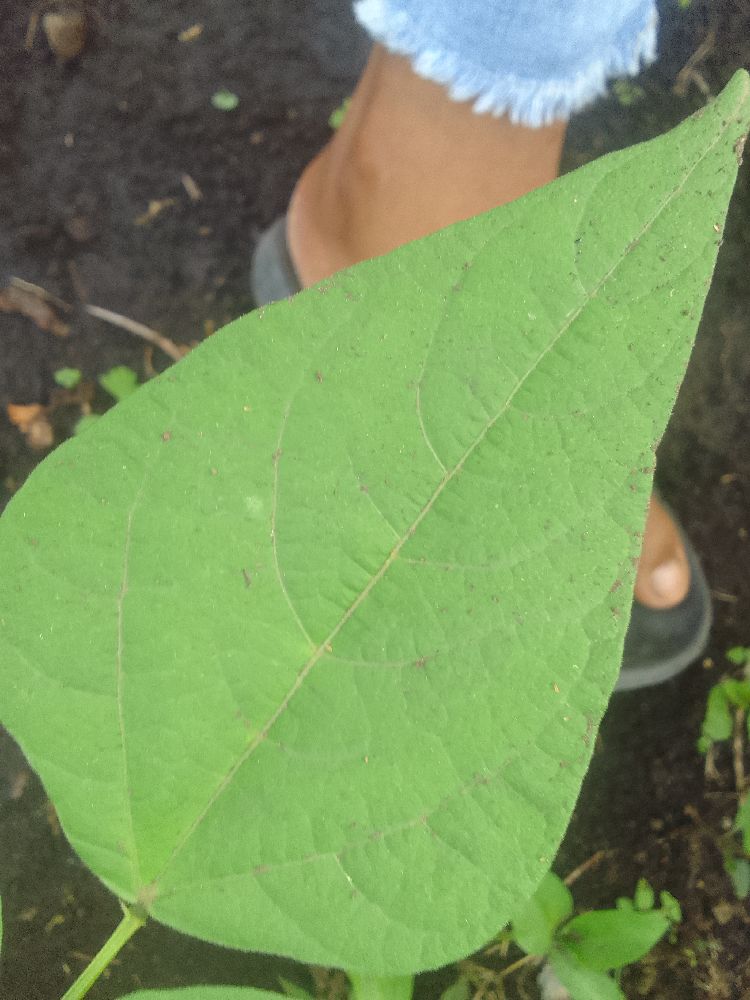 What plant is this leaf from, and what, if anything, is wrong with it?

common bean, healthy
